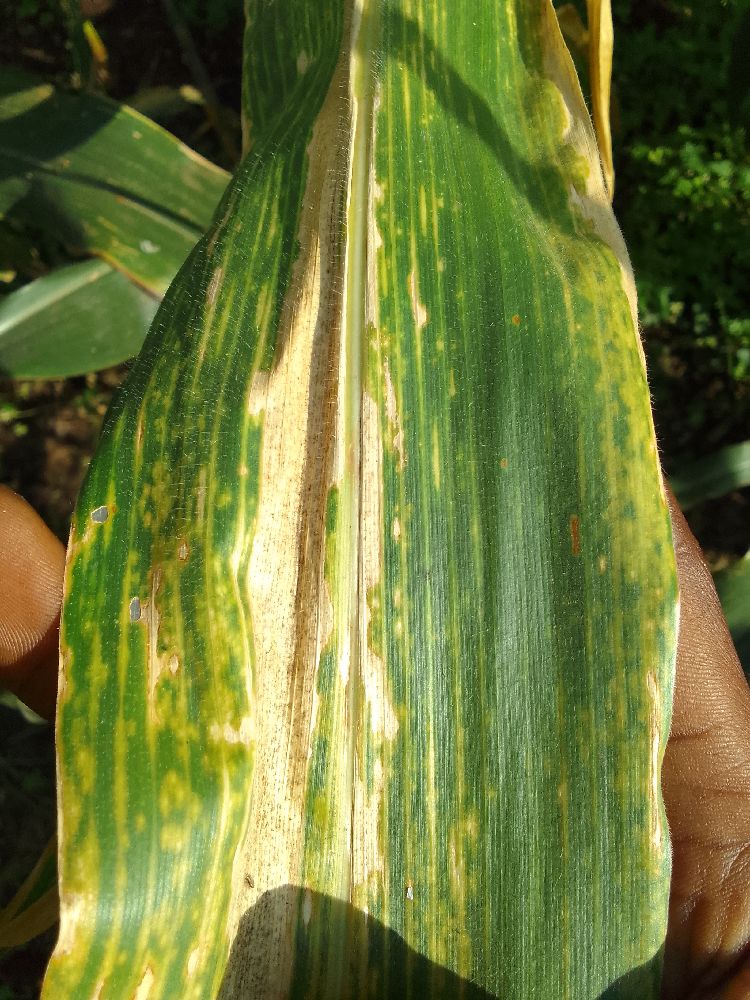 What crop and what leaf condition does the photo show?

maize, maize lethal necrosis
